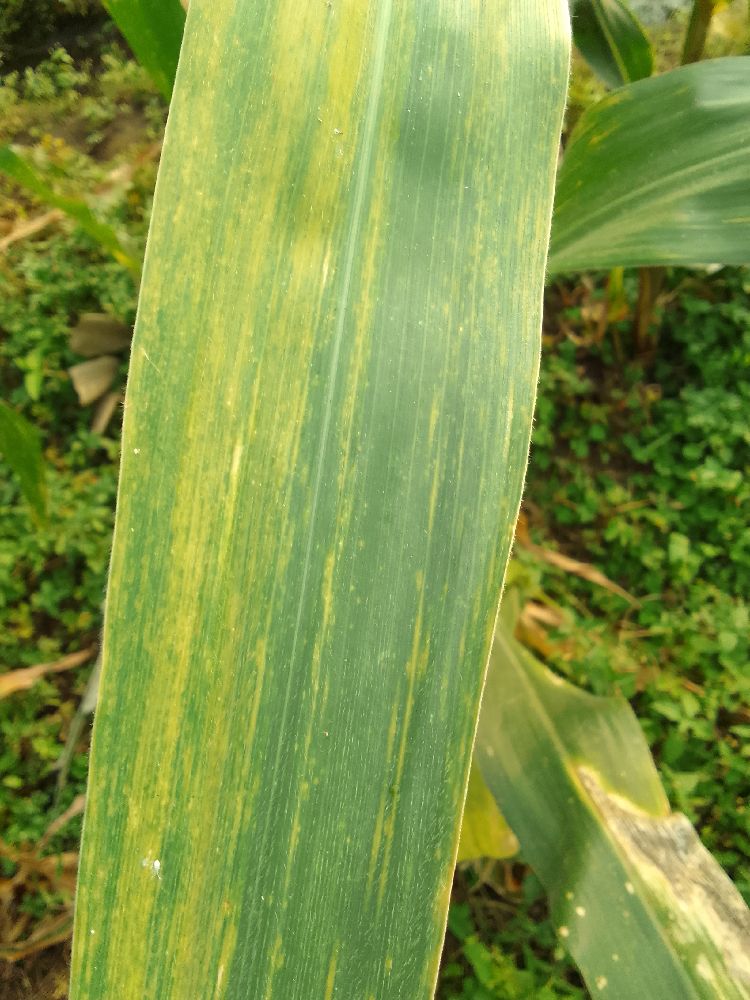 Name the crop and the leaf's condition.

maize, maize lethal necrosis
